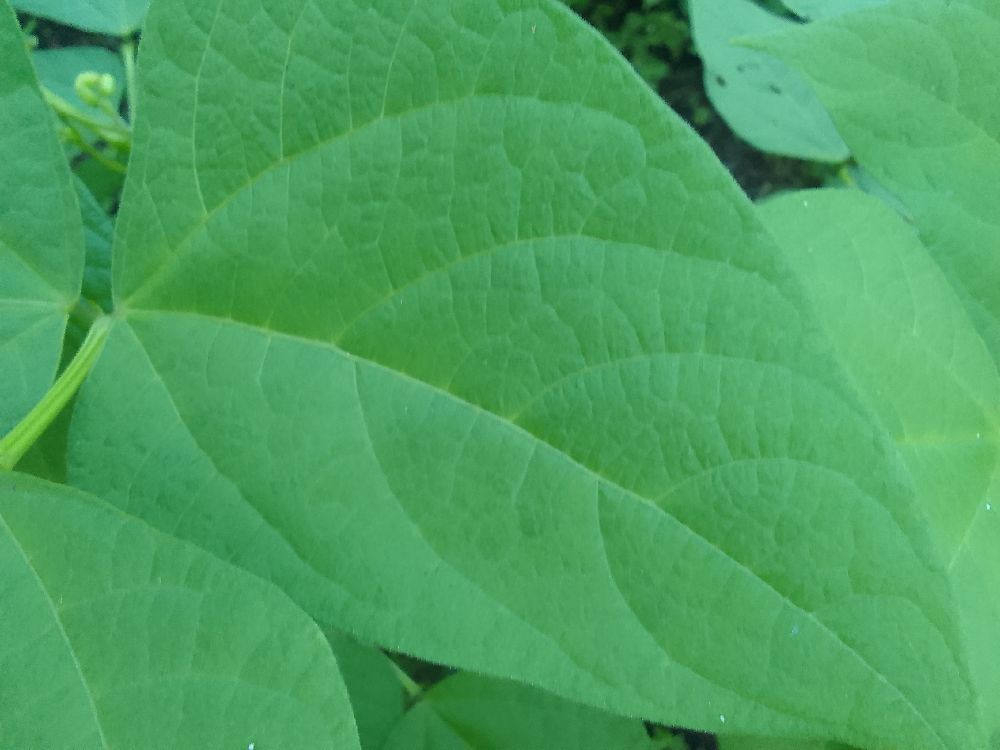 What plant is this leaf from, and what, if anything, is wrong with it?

common bean, healthy
